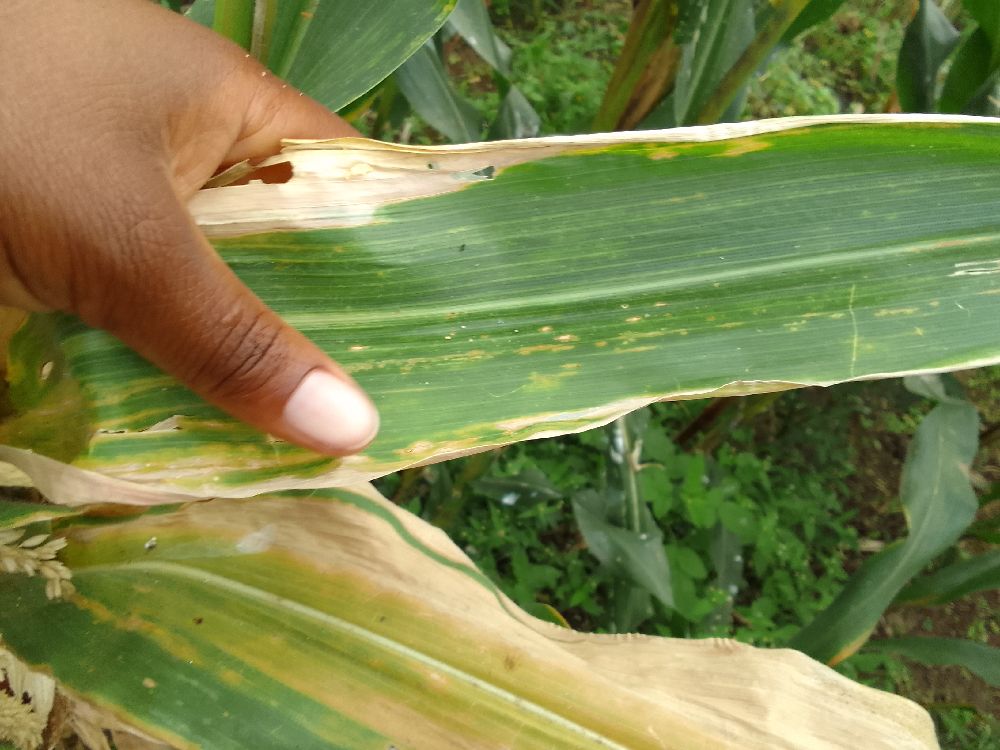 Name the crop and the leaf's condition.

maize, maize lethal necrosis
